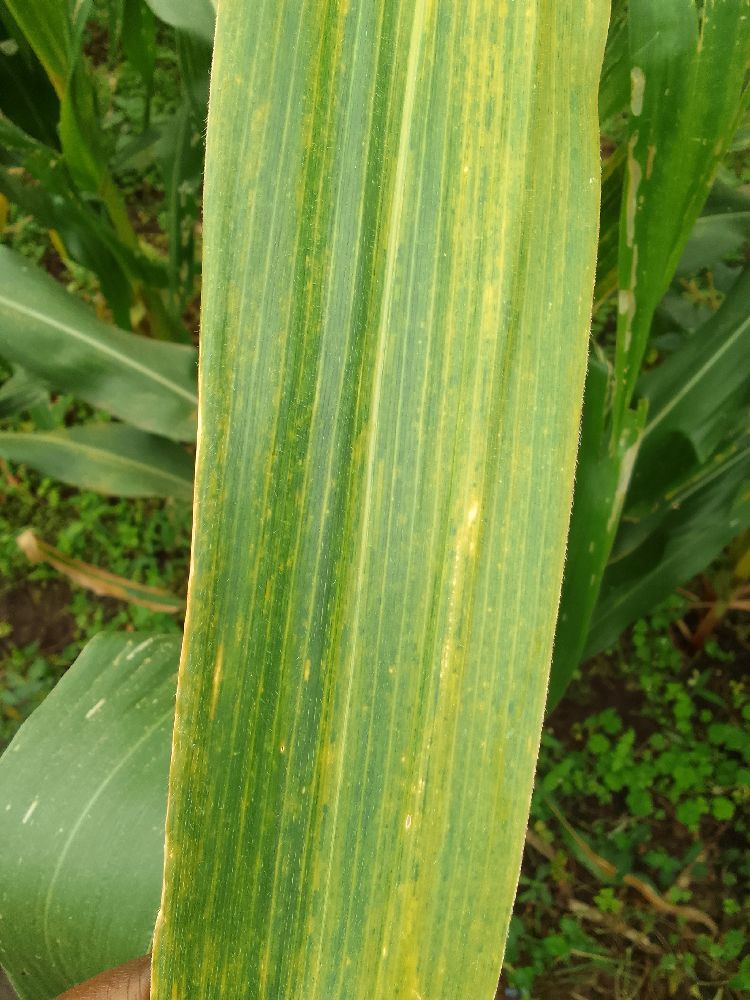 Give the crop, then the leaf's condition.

maize, maize lethal necrosis
